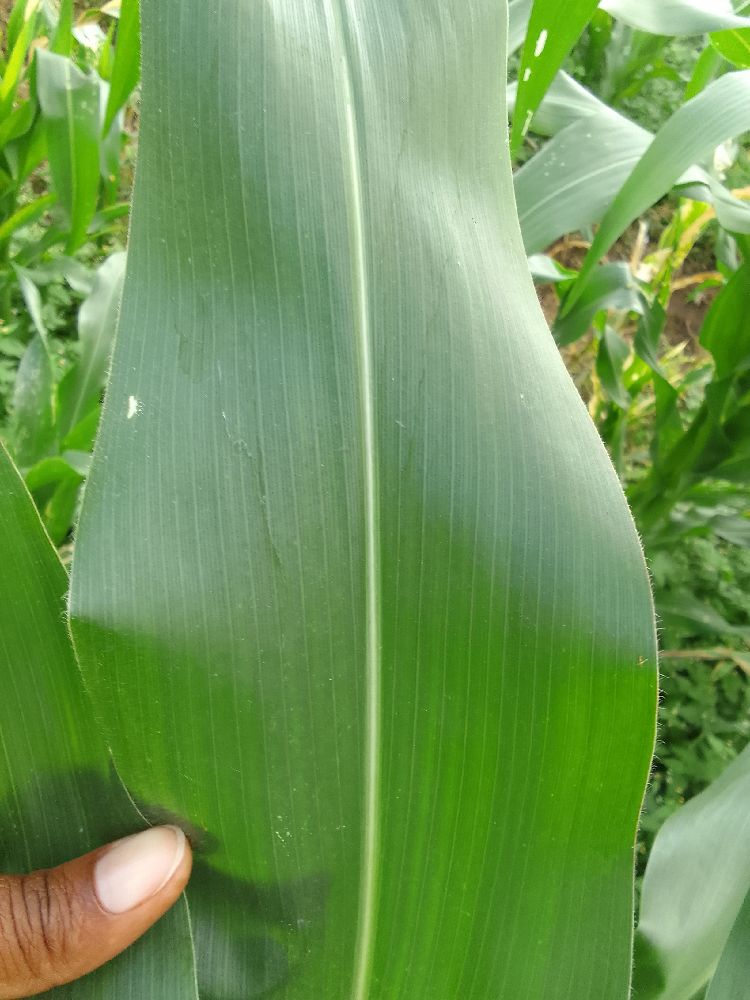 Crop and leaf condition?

maize, healthy
